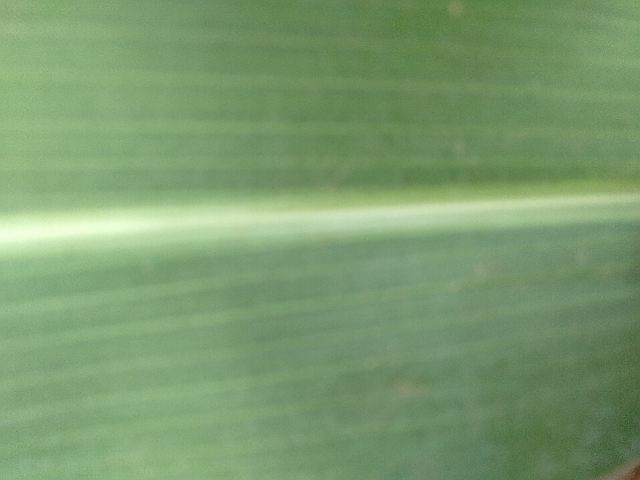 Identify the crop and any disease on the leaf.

maize, healthy
